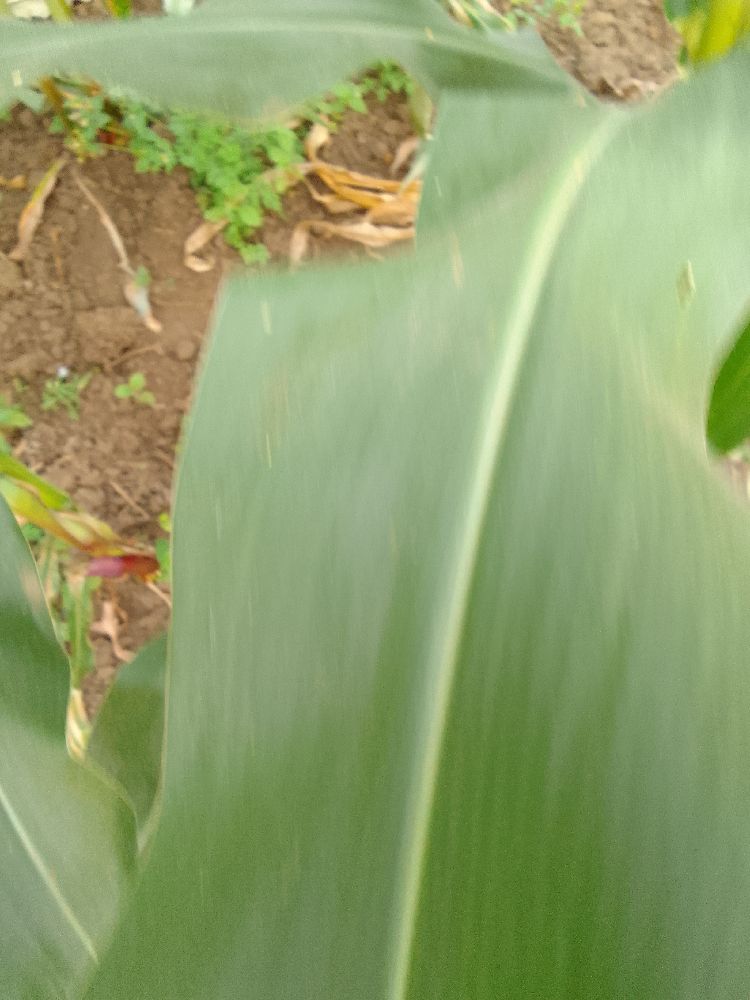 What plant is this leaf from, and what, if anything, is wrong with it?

maize, healthy
